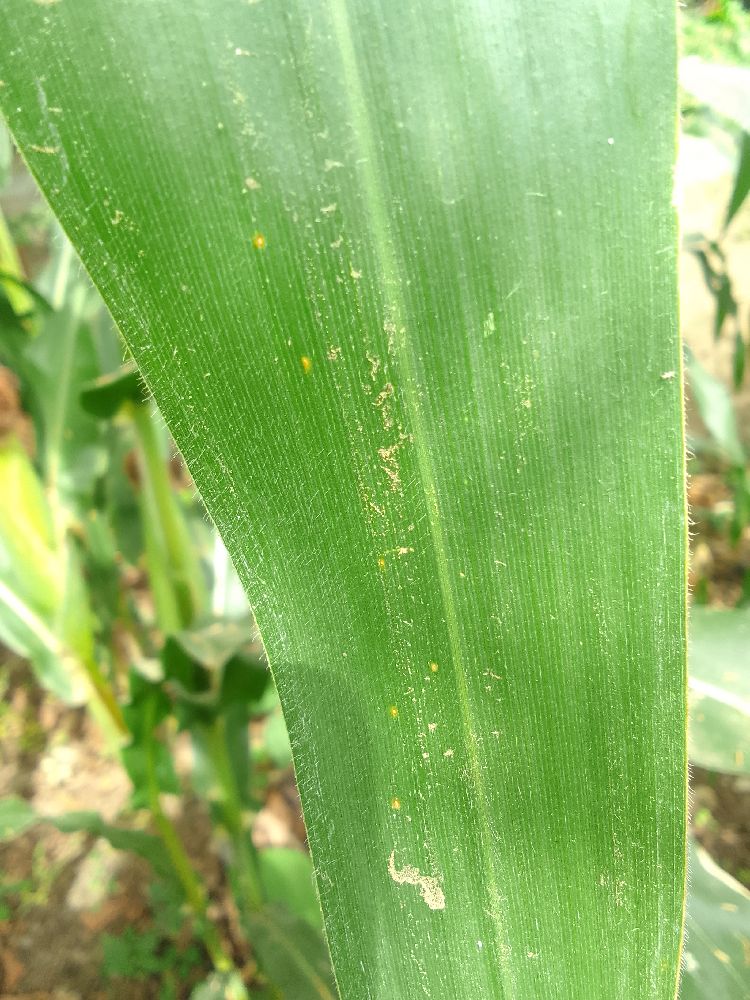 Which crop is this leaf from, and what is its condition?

maize, healthy
